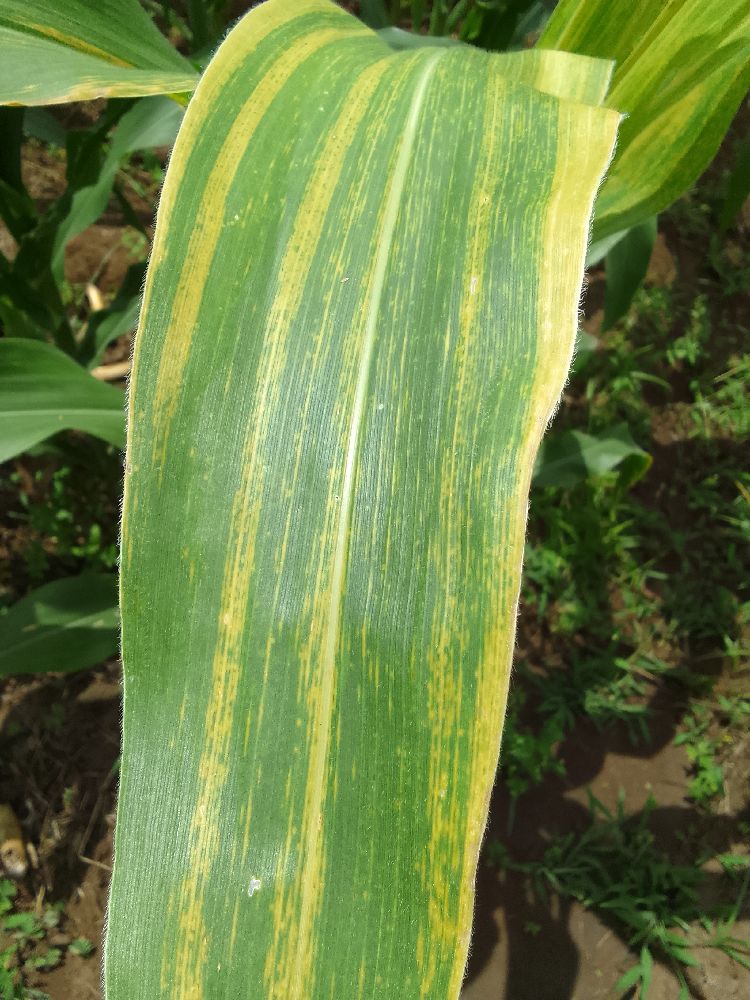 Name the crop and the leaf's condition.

maize, maize lethal necrosis
